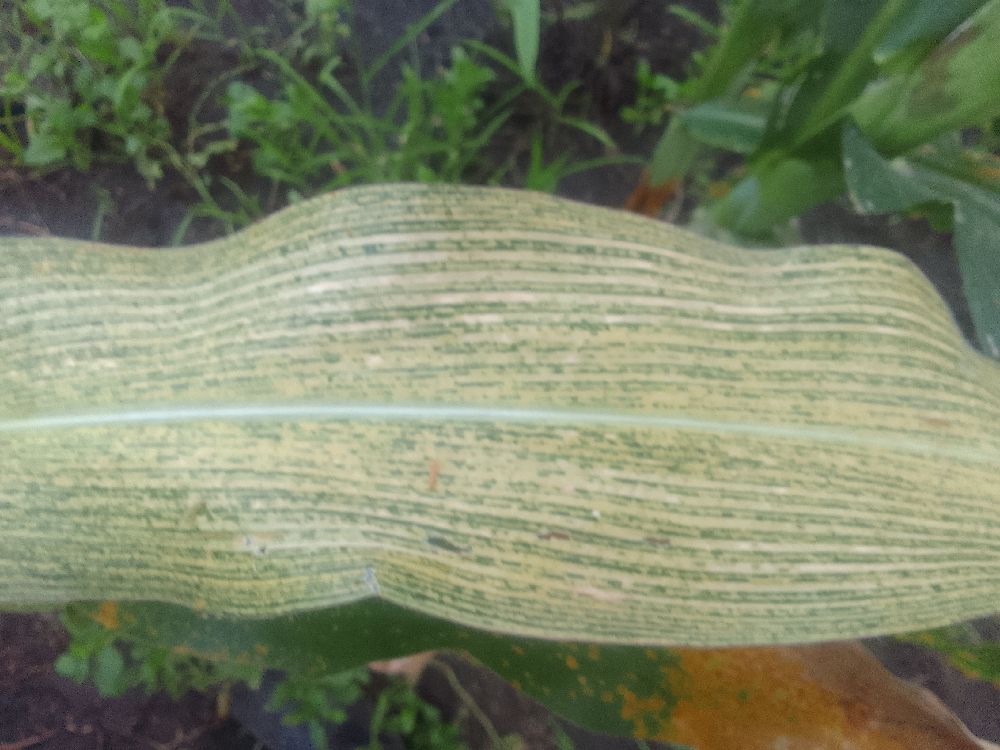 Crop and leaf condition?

maize, maize streak virus
